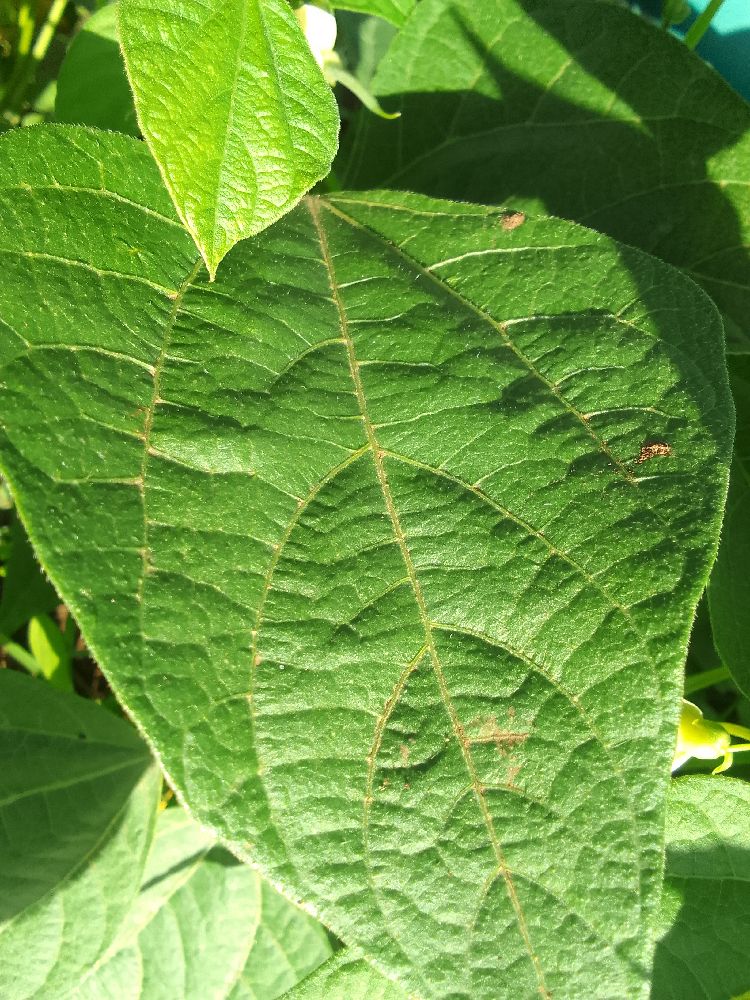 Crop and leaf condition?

common bean, healthy
